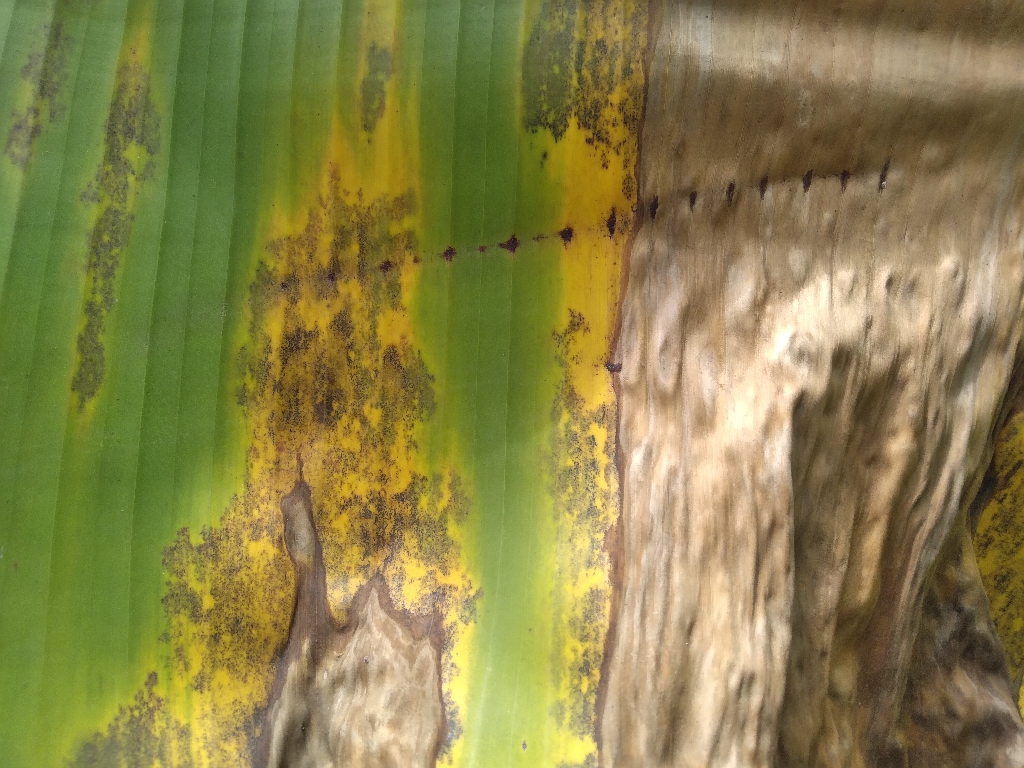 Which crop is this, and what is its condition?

banana, black sigatoka
